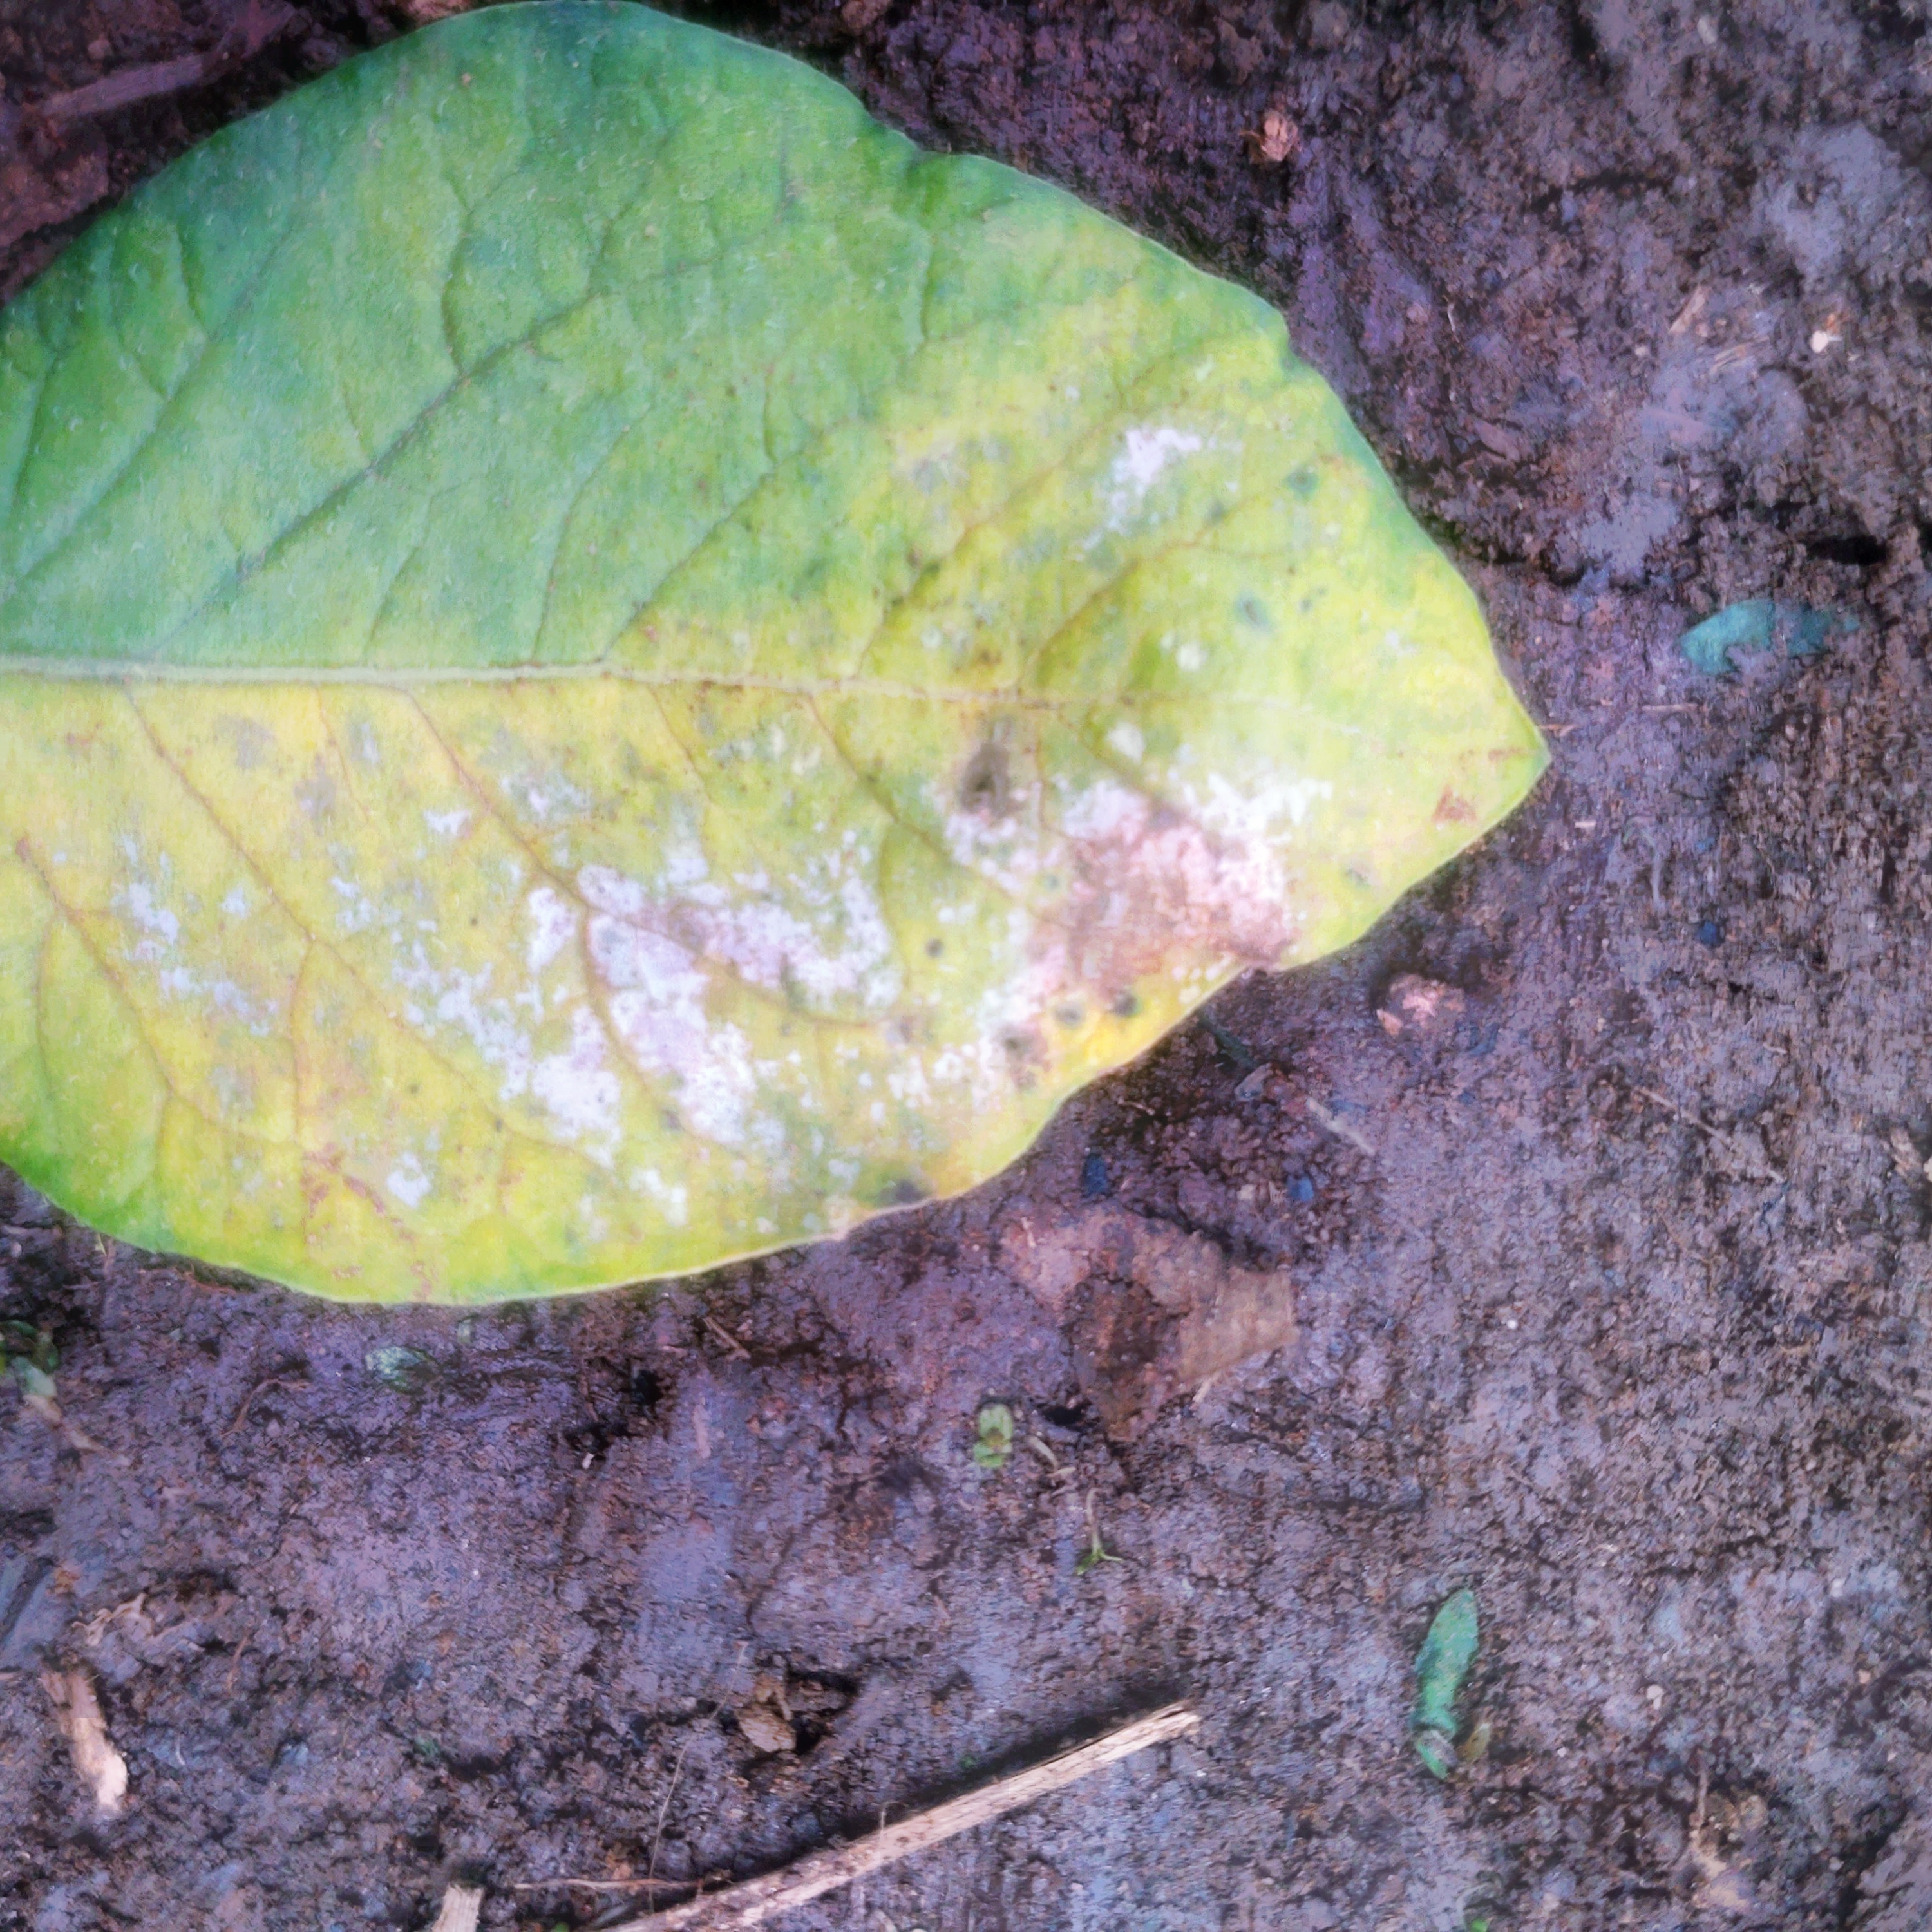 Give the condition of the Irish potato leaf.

late blight
